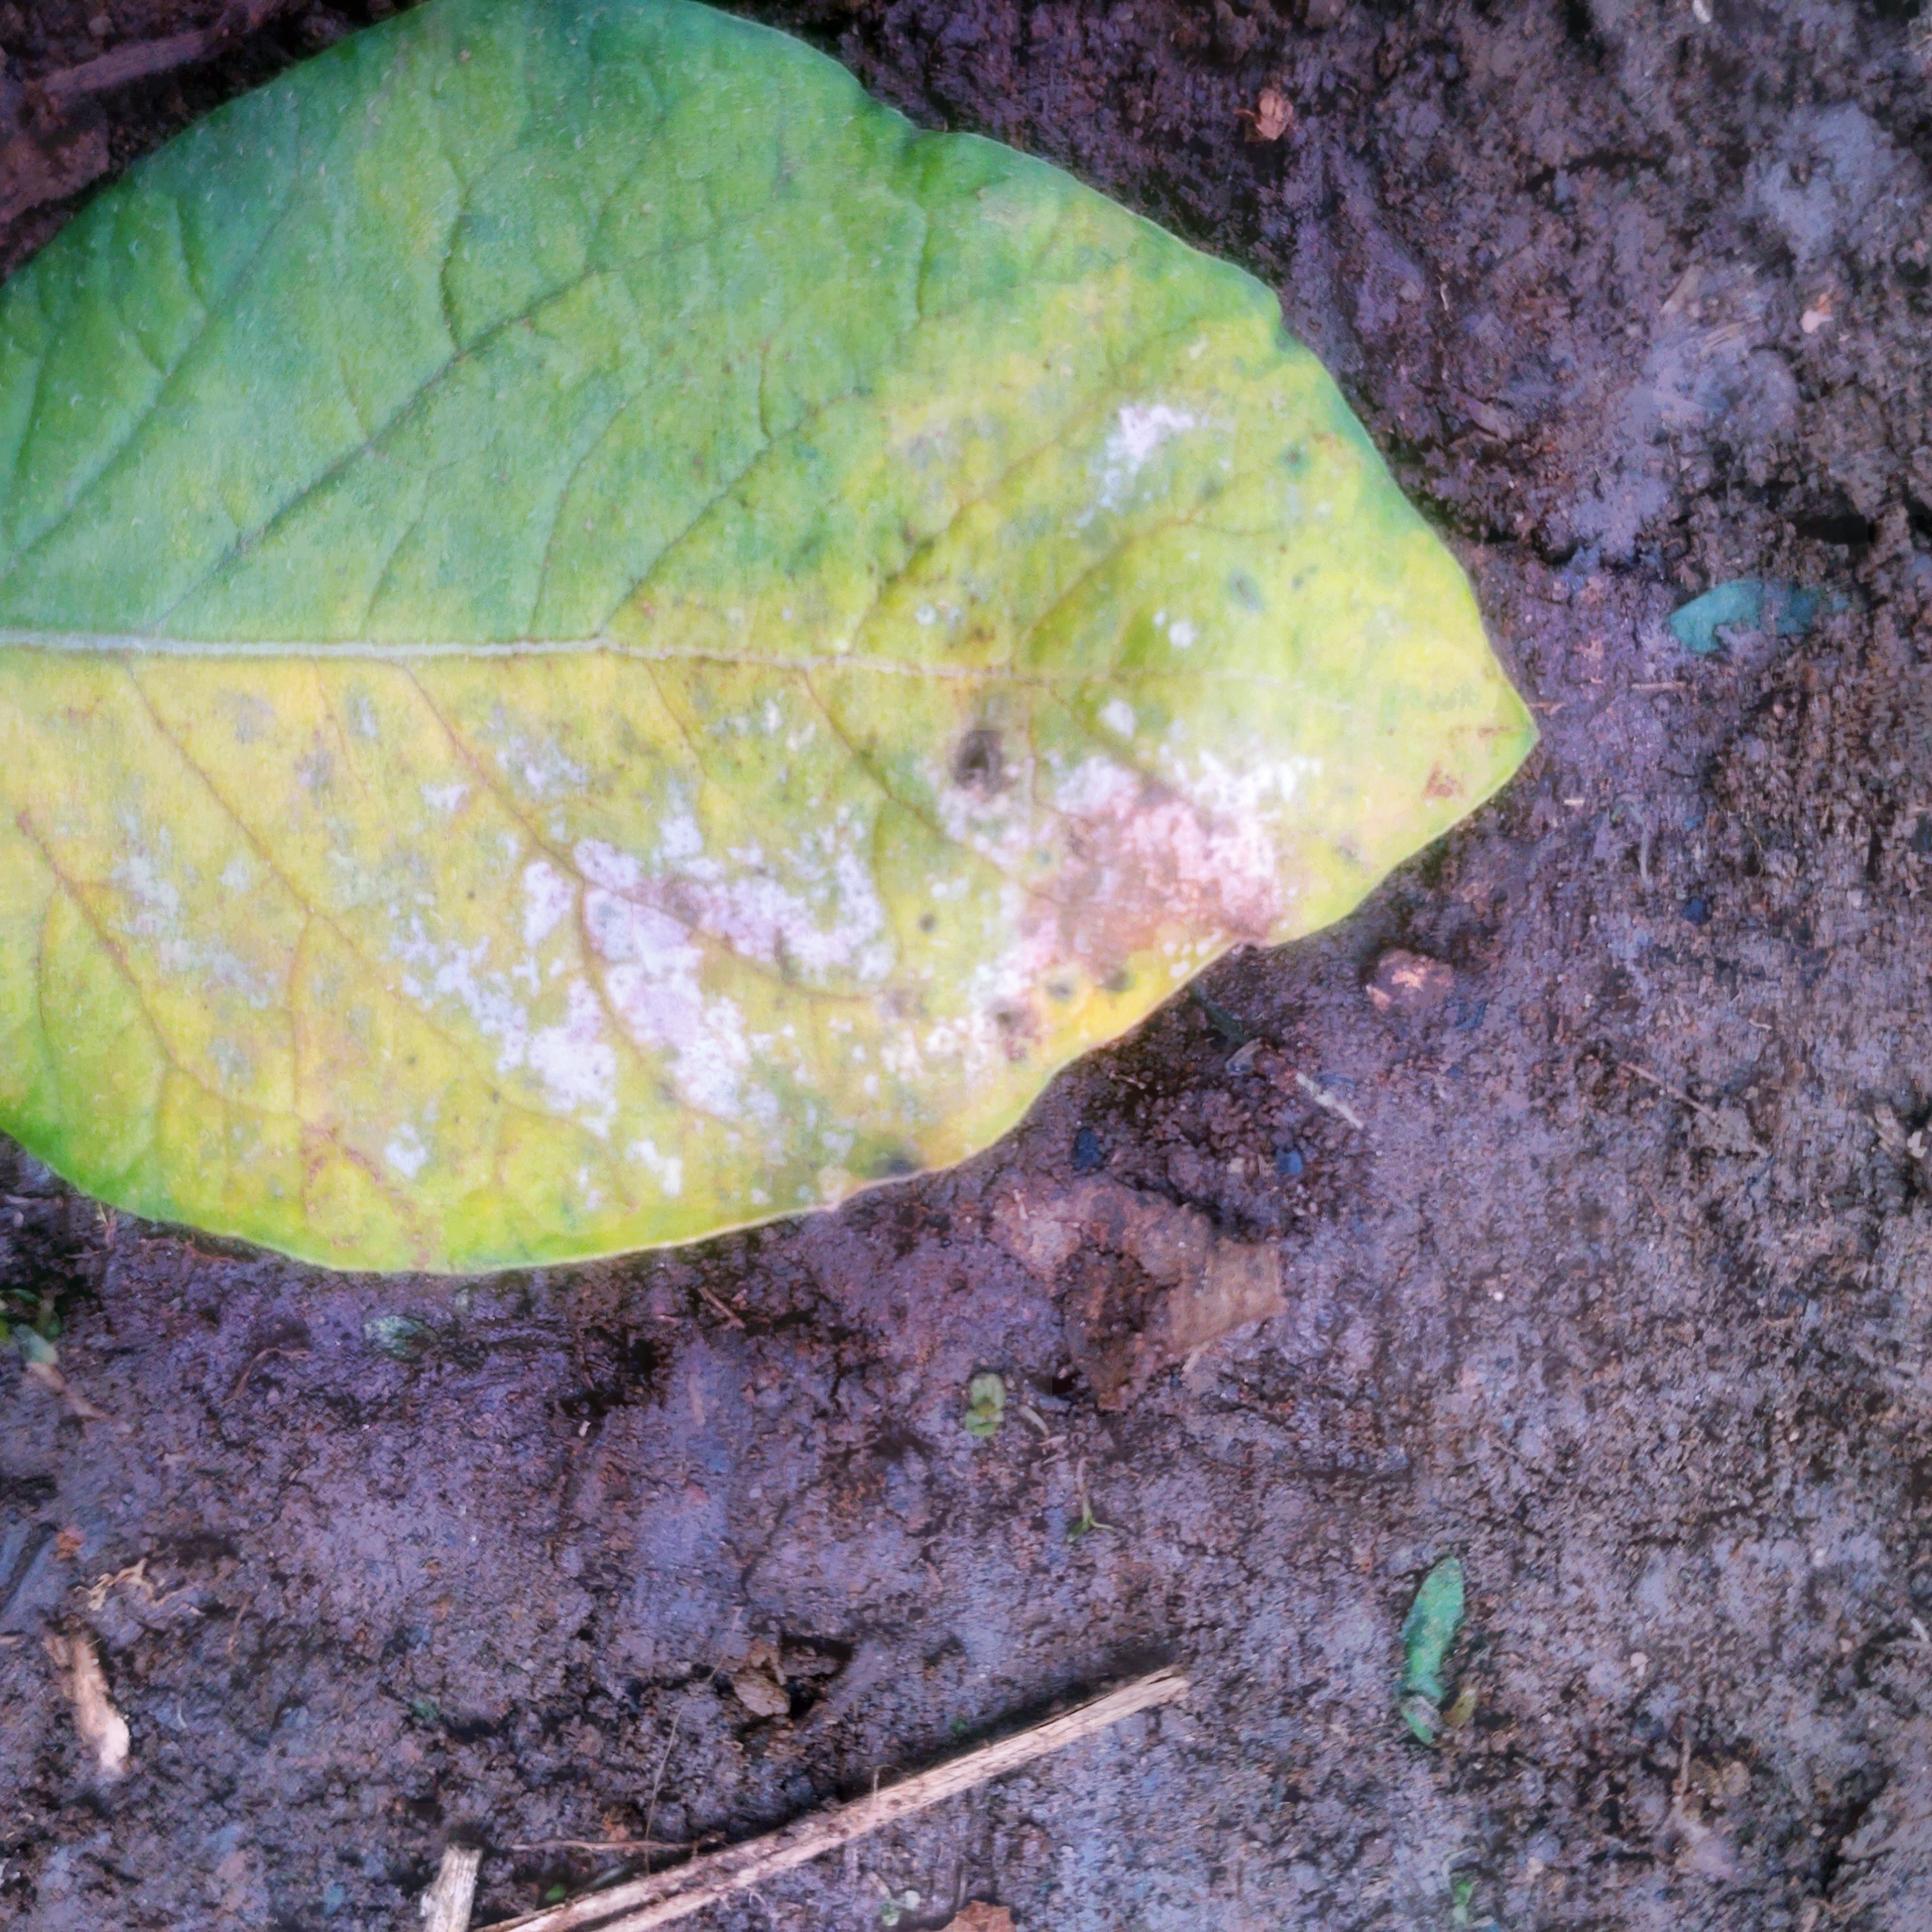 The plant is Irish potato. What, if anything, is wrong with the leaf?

late blight
